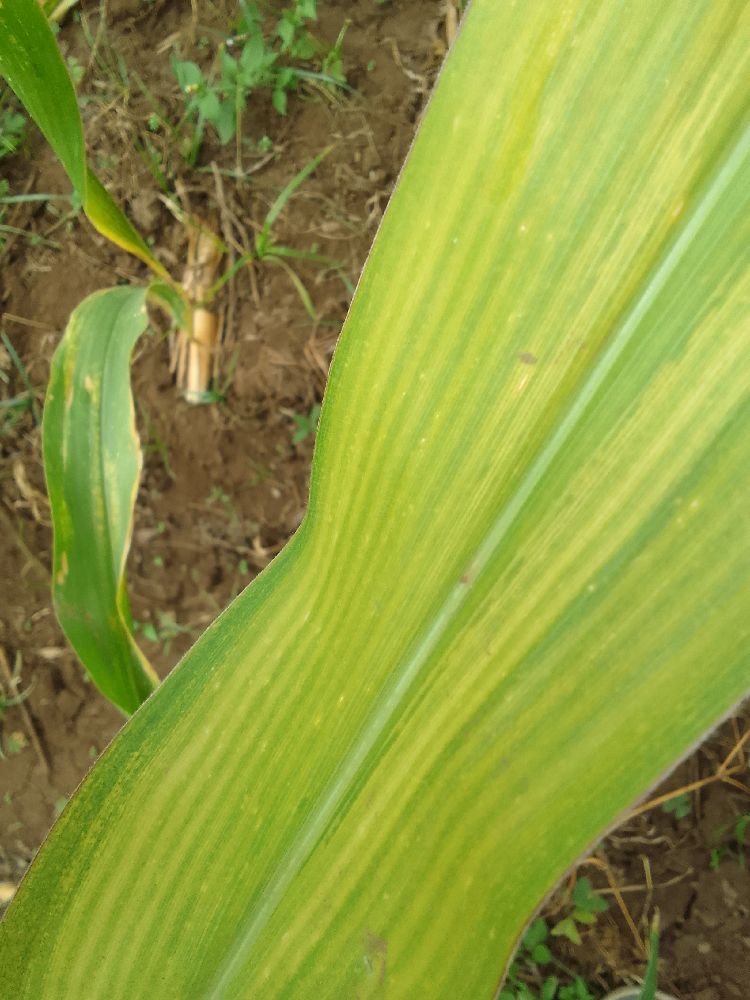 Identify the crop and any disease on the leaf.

maize, maize lethal necrosis
